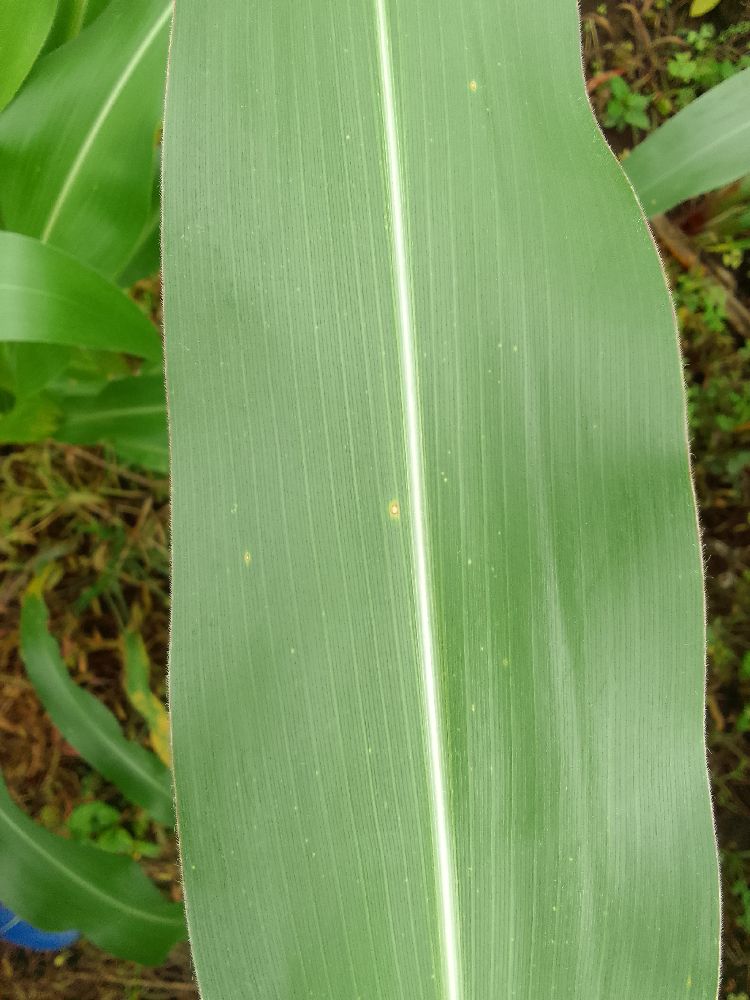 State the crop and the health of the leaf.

maize, healthy
